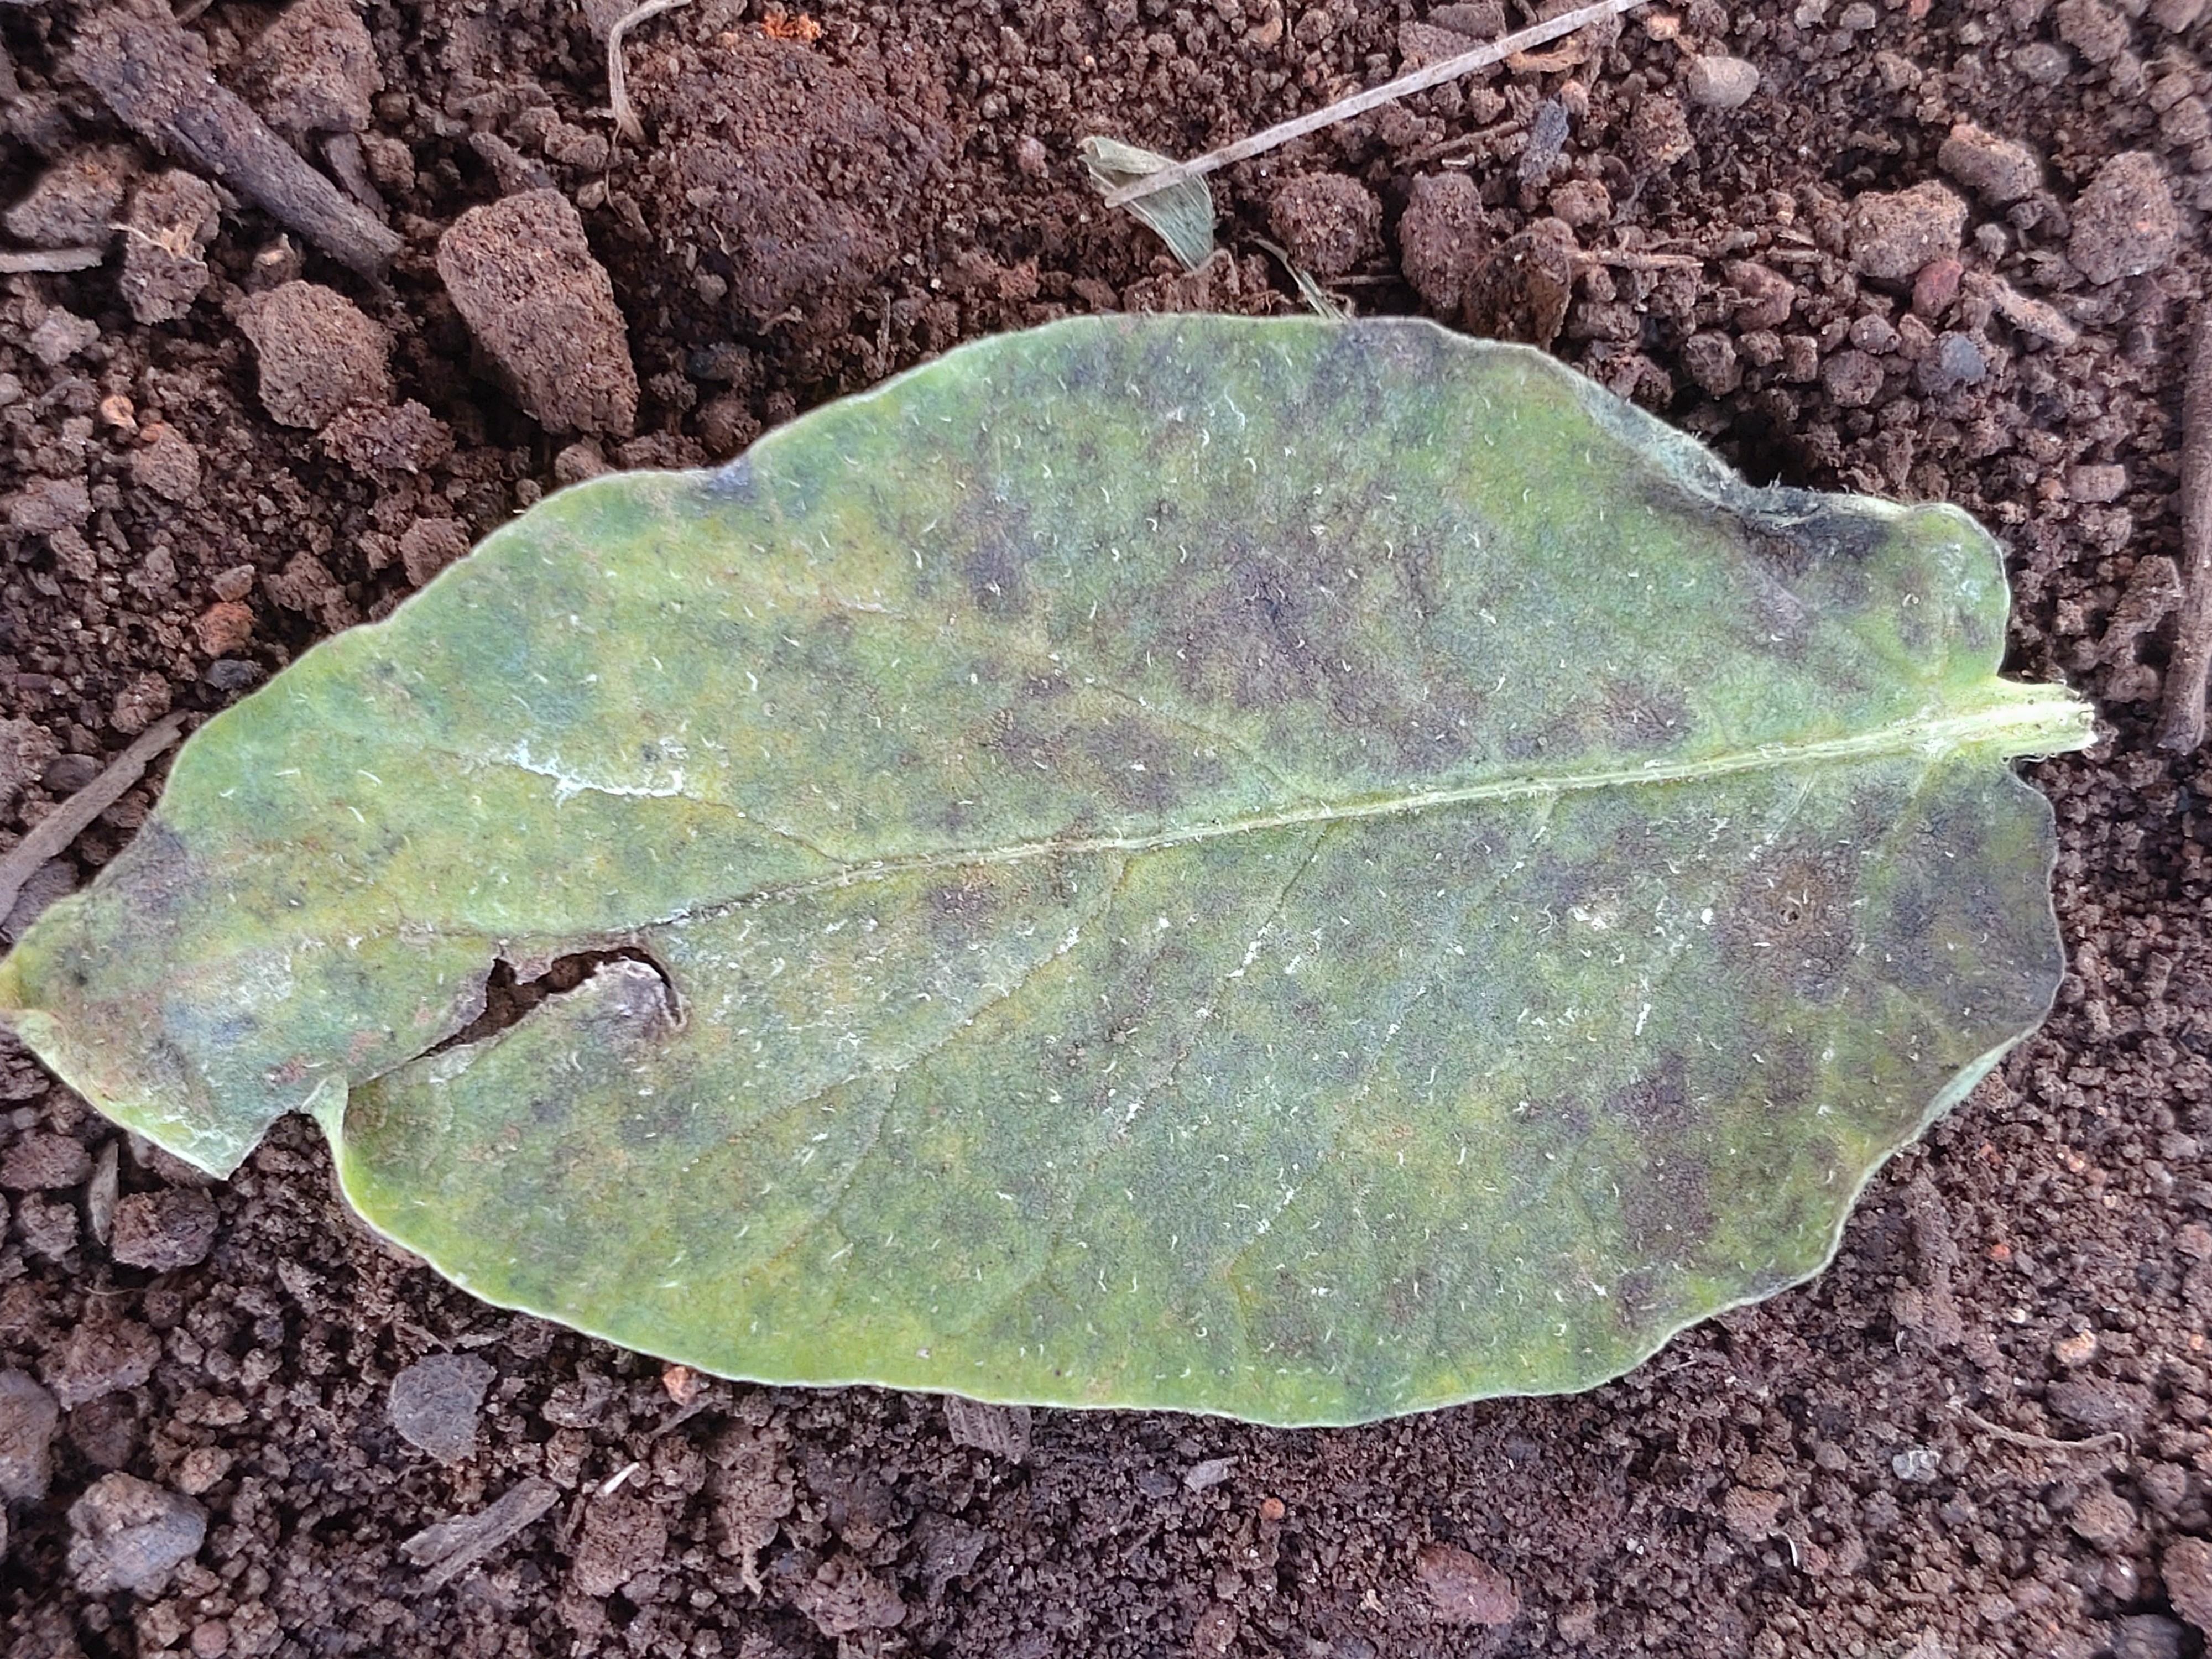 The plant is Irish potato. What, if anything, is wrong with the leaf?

late blight
